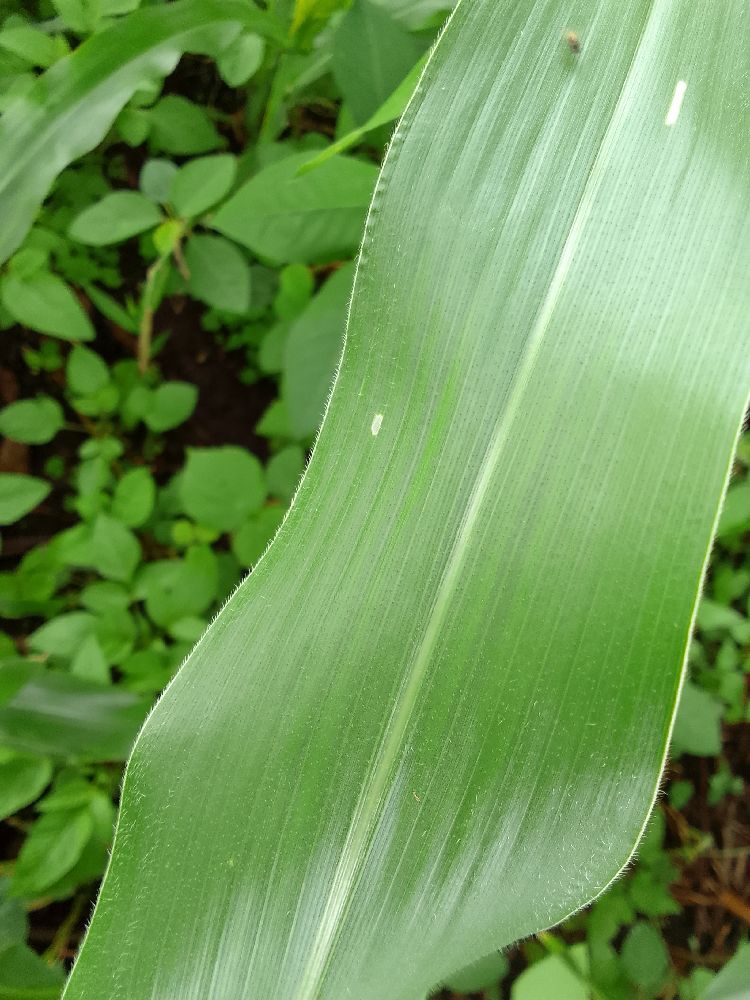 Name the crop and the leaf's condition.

maize, healthy
